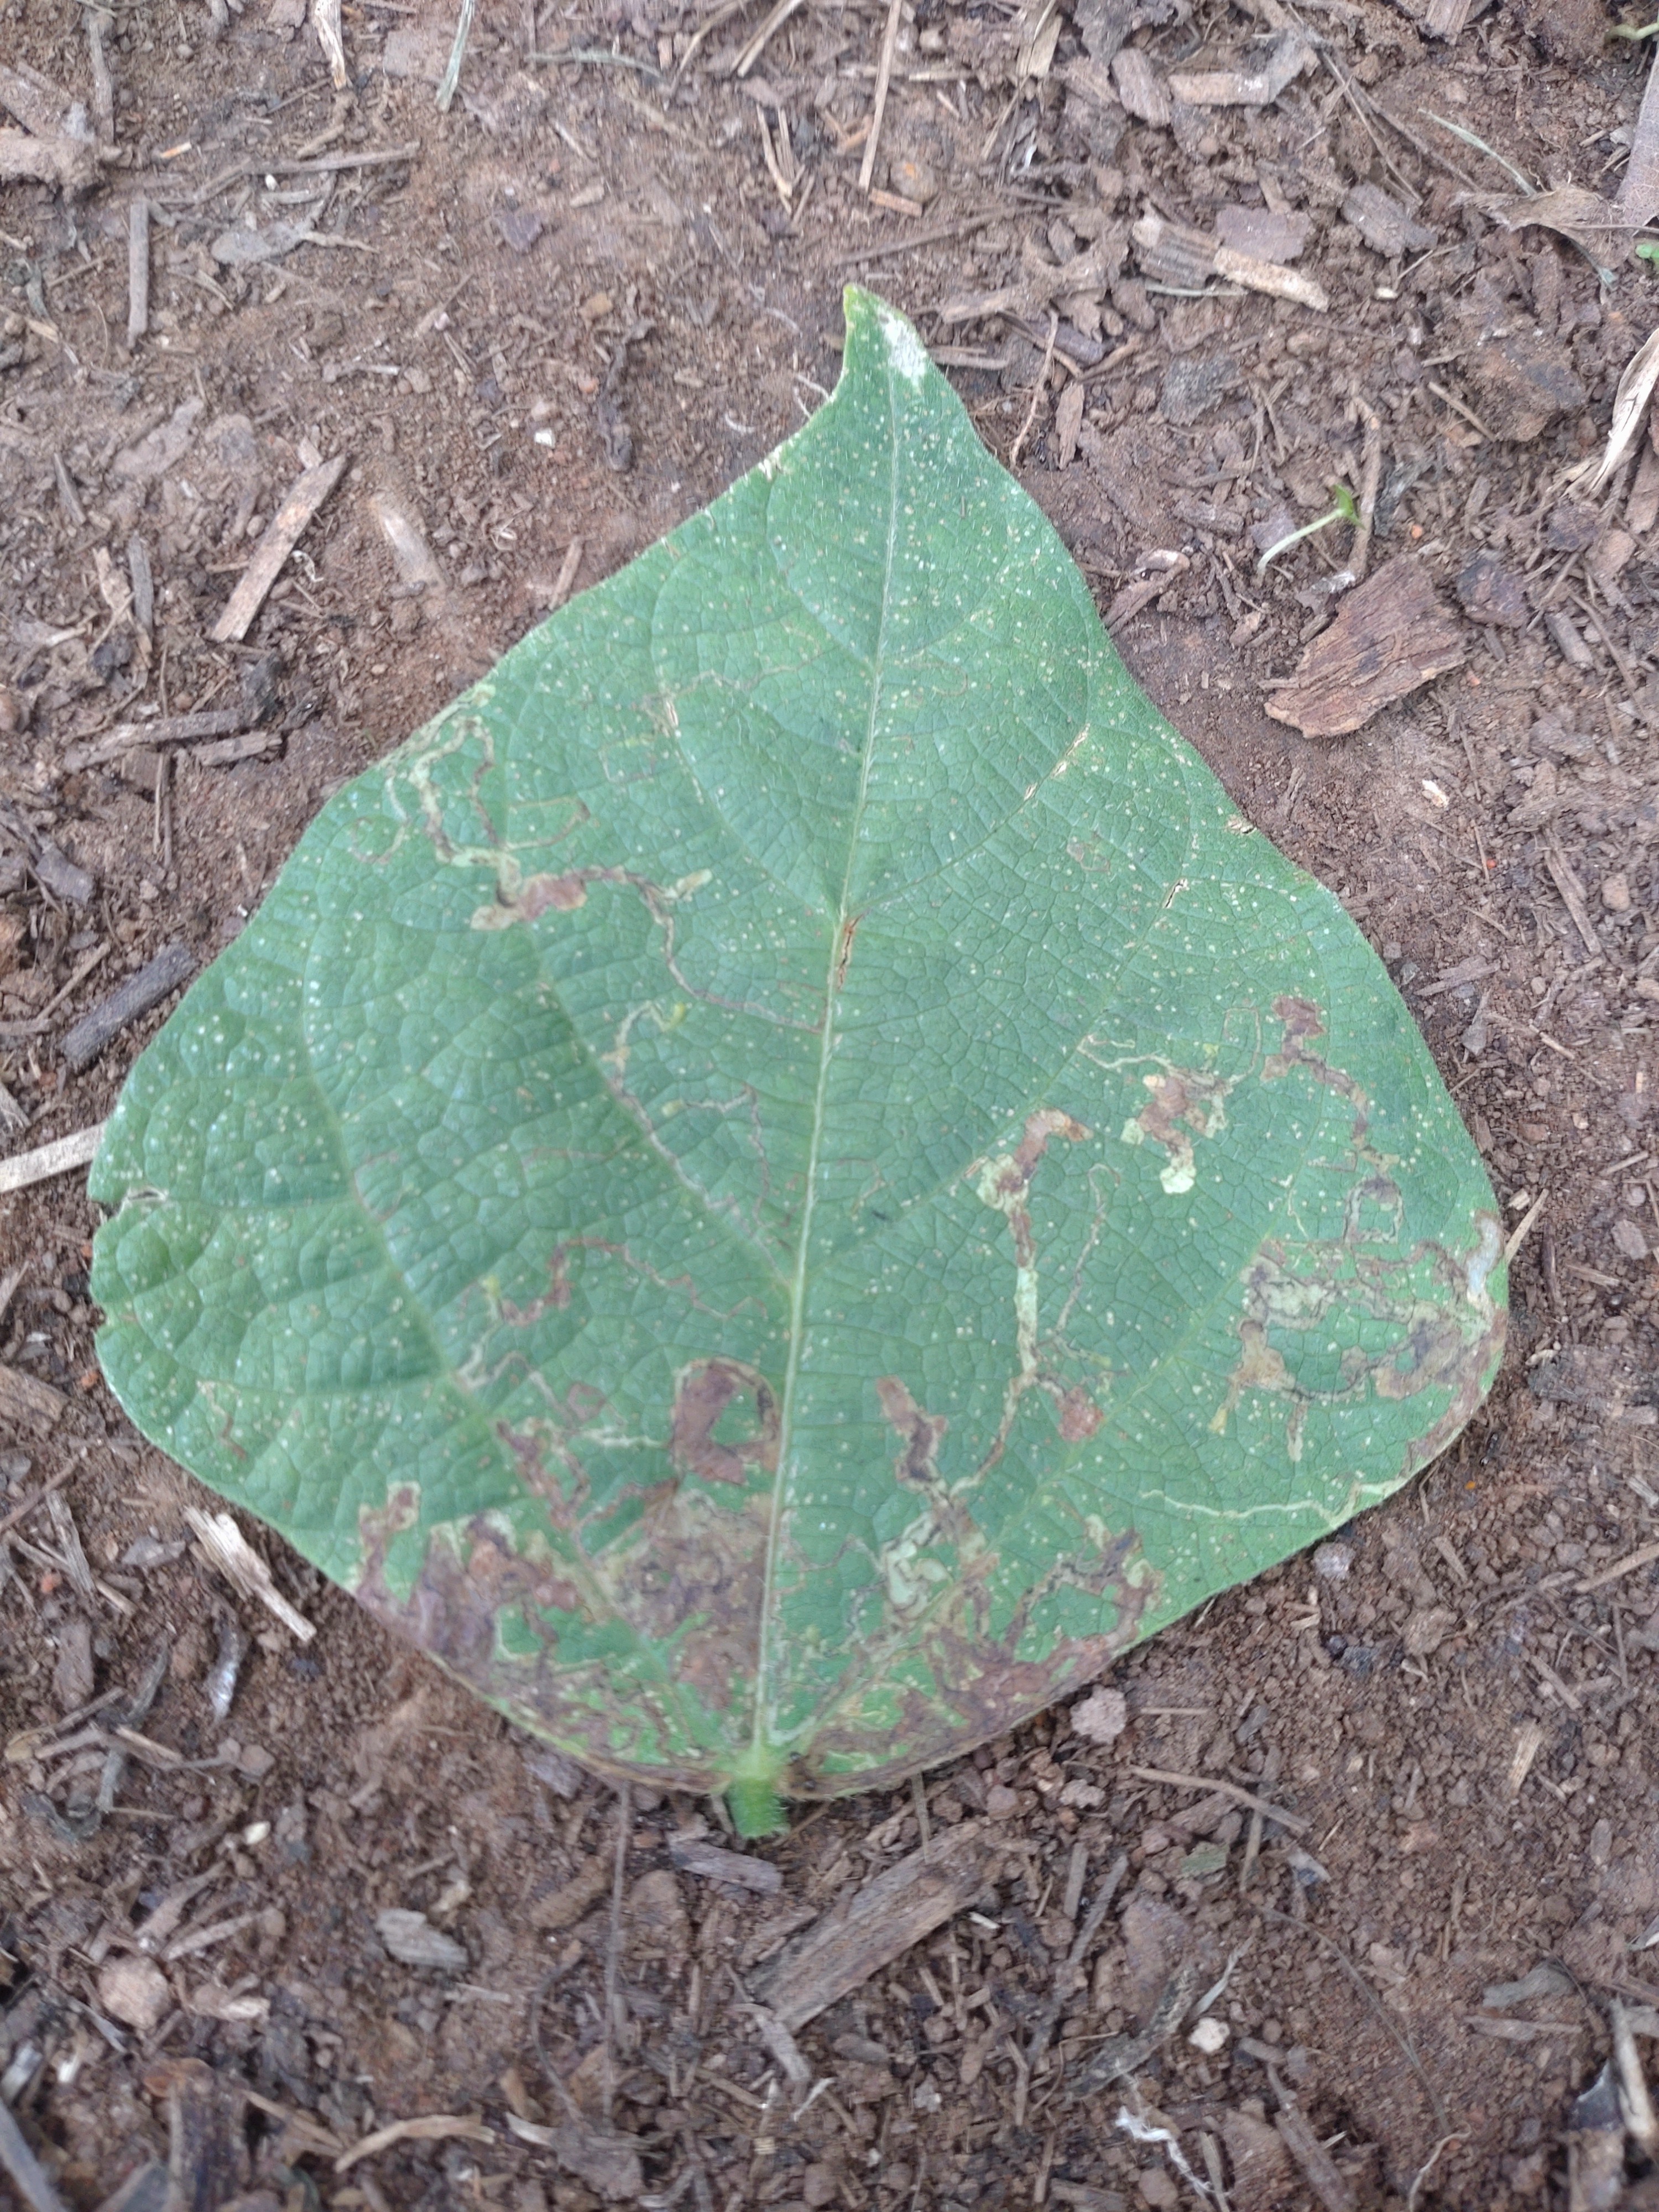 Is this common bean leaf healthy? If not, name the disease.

anthracnose
